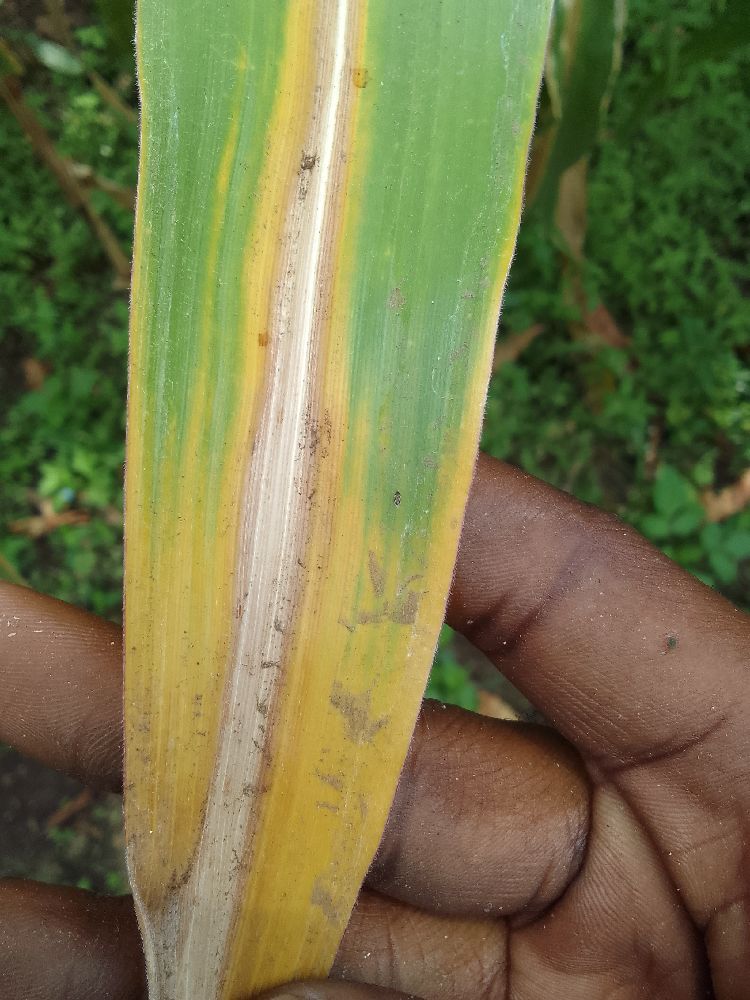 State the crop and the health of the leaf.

maize, maize lethal necrosis
